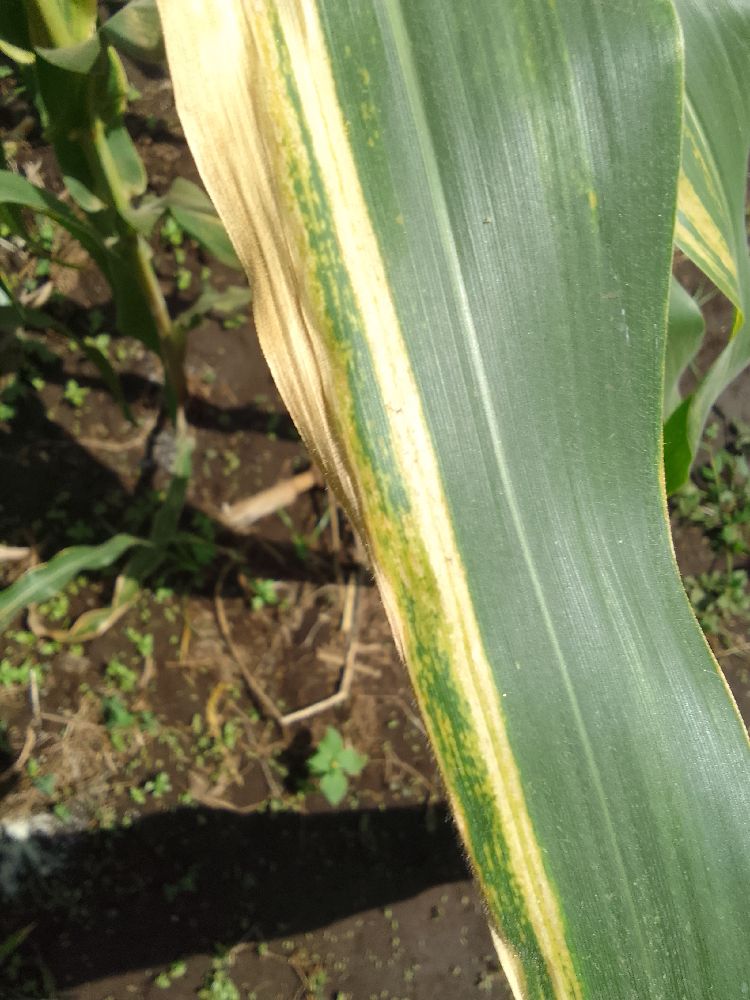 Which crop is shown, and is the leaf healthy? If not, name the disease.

maize, maize lethal necrosis
